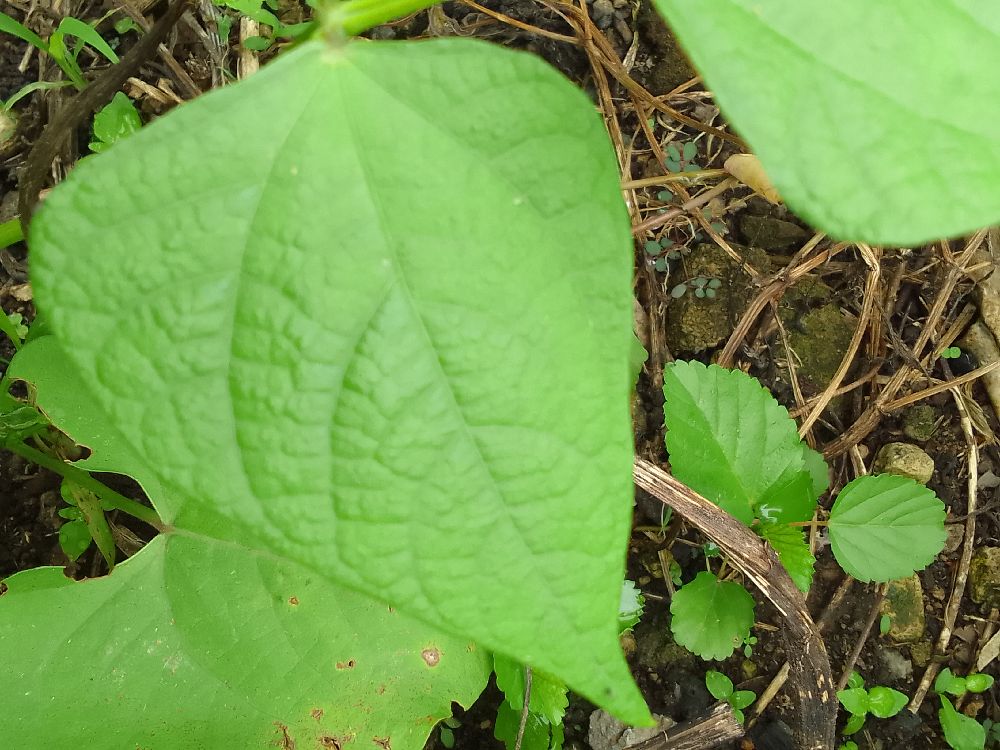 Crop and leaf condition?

common bean, healthy
